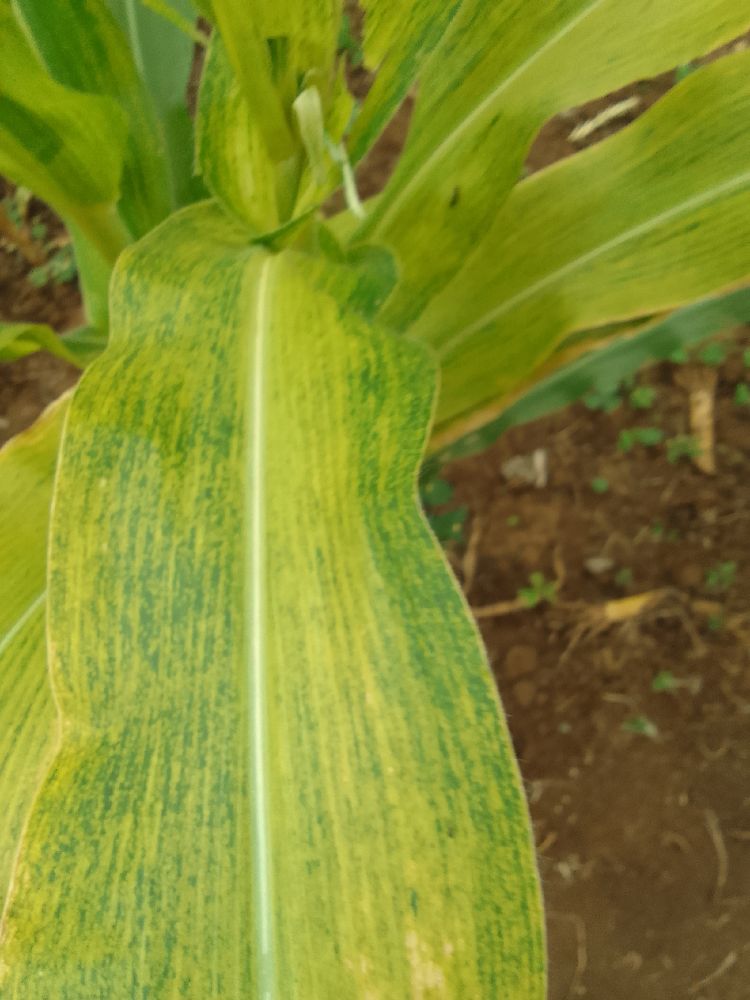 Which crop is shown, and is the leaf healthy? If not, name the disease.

maize, maize lethal necrosis
